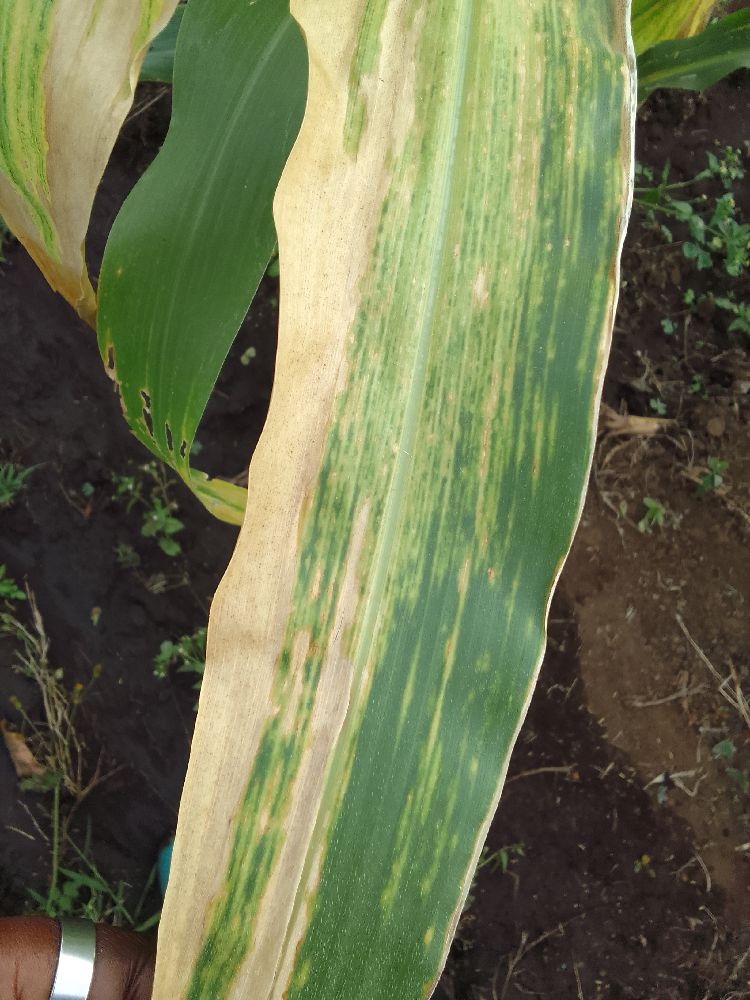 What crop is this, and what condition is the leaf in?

maize, maize lethal necrosis
